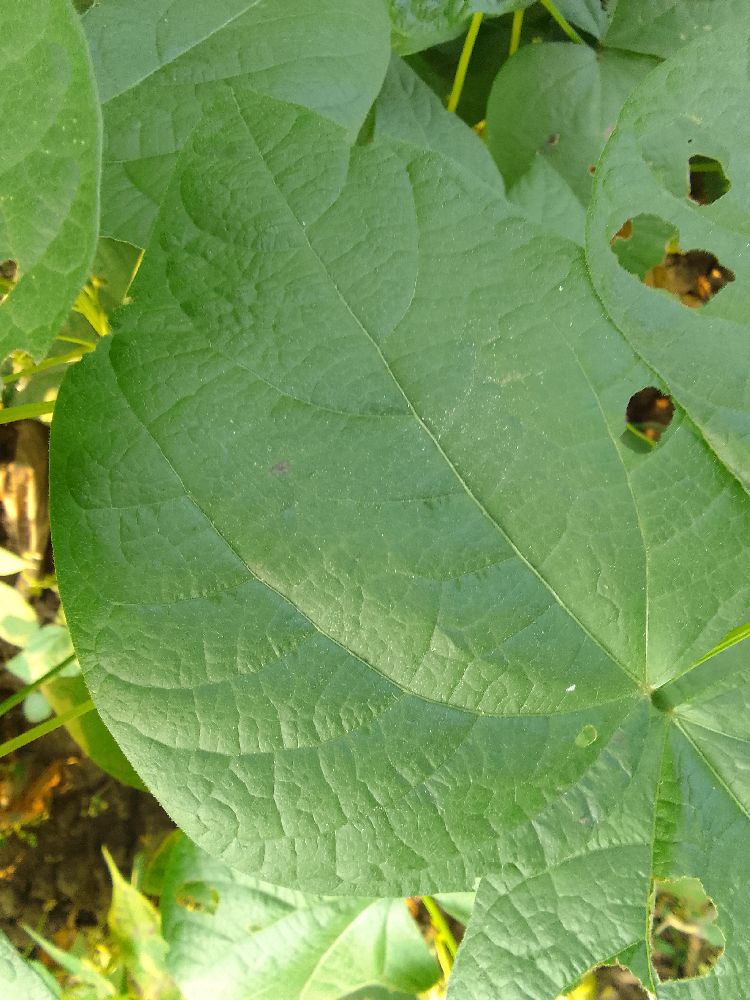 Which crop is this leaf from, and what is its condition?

common bean, healthy
